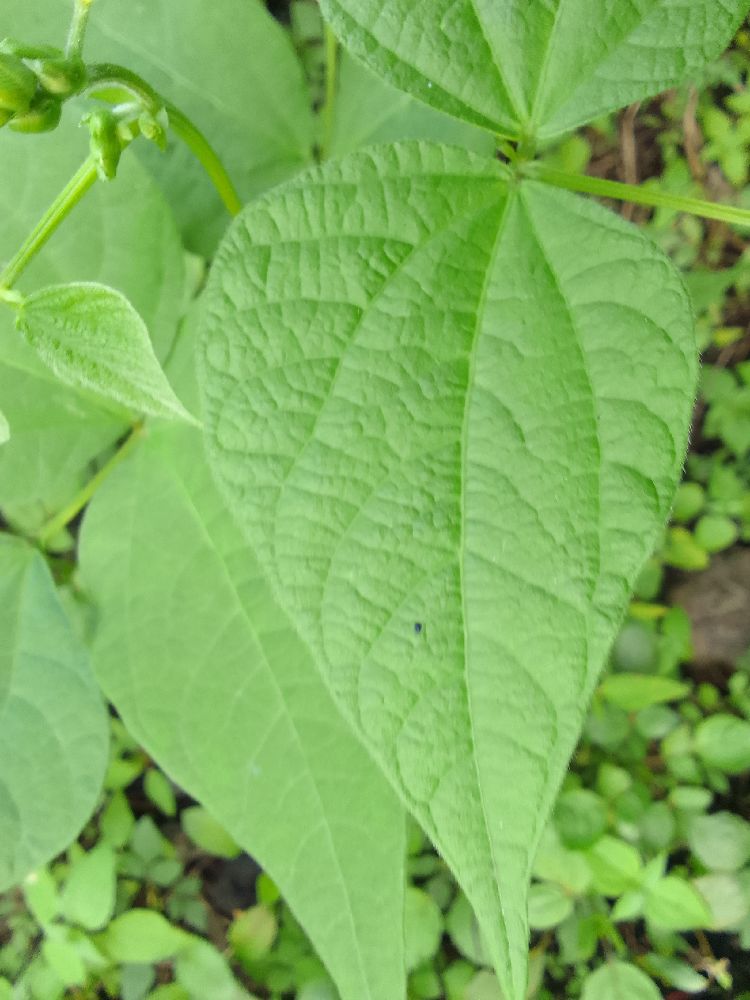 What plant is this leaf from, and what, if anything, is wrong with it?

common bean, healthy
